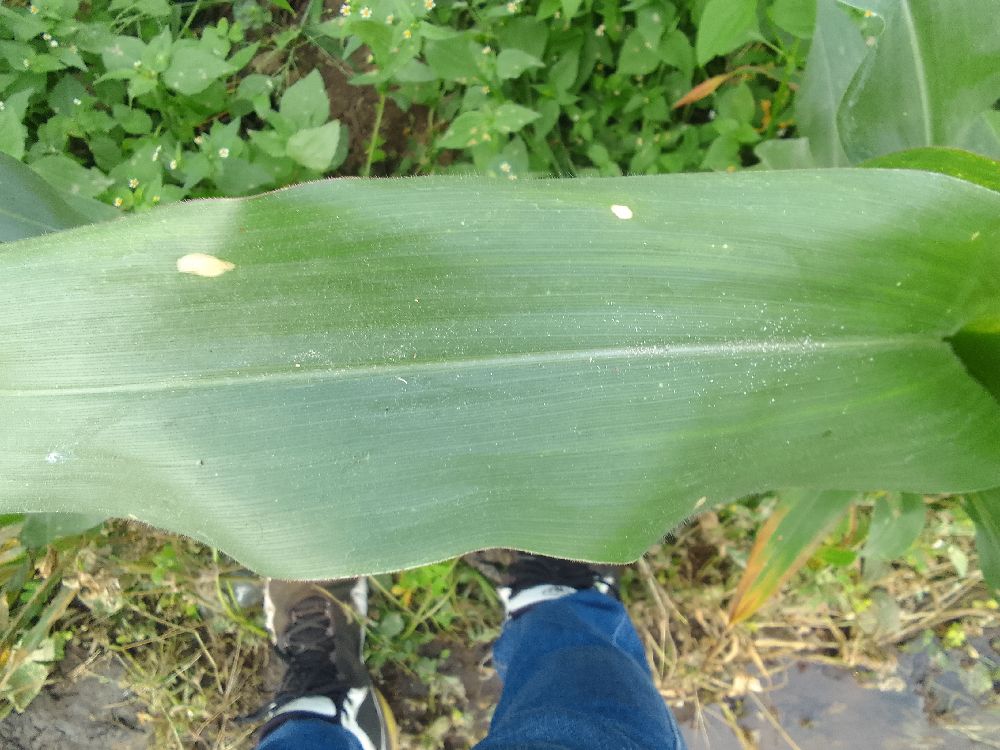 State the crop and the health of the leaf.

maize, healthy
